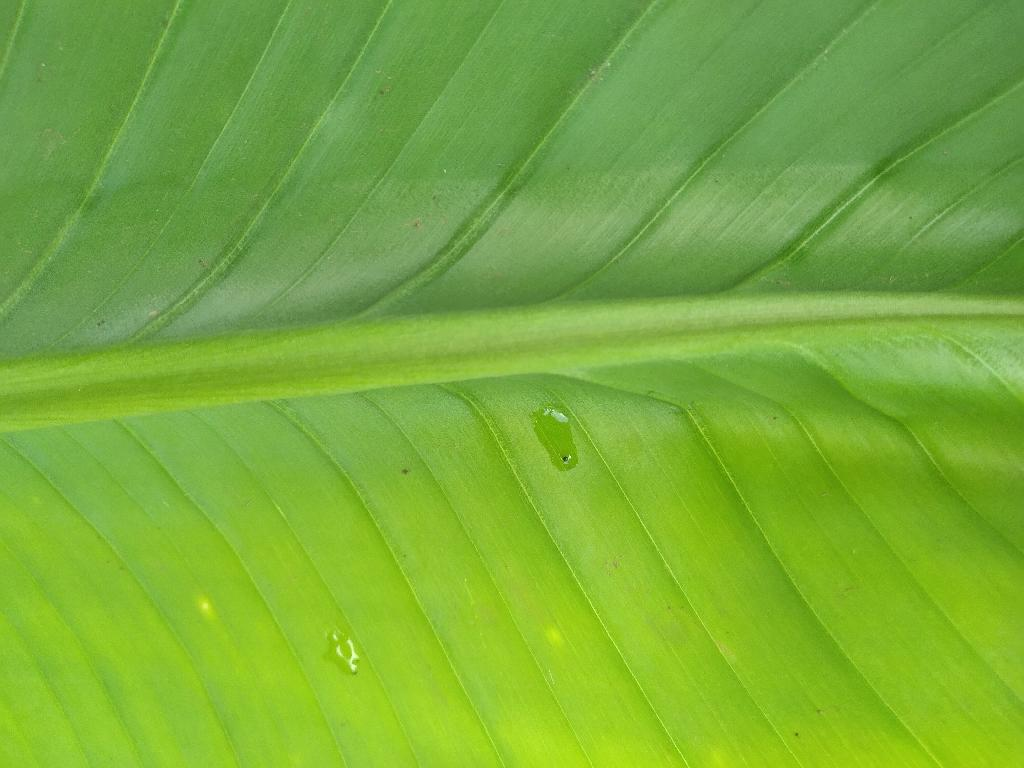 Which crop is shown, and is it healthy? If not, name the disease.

banana, healthy
